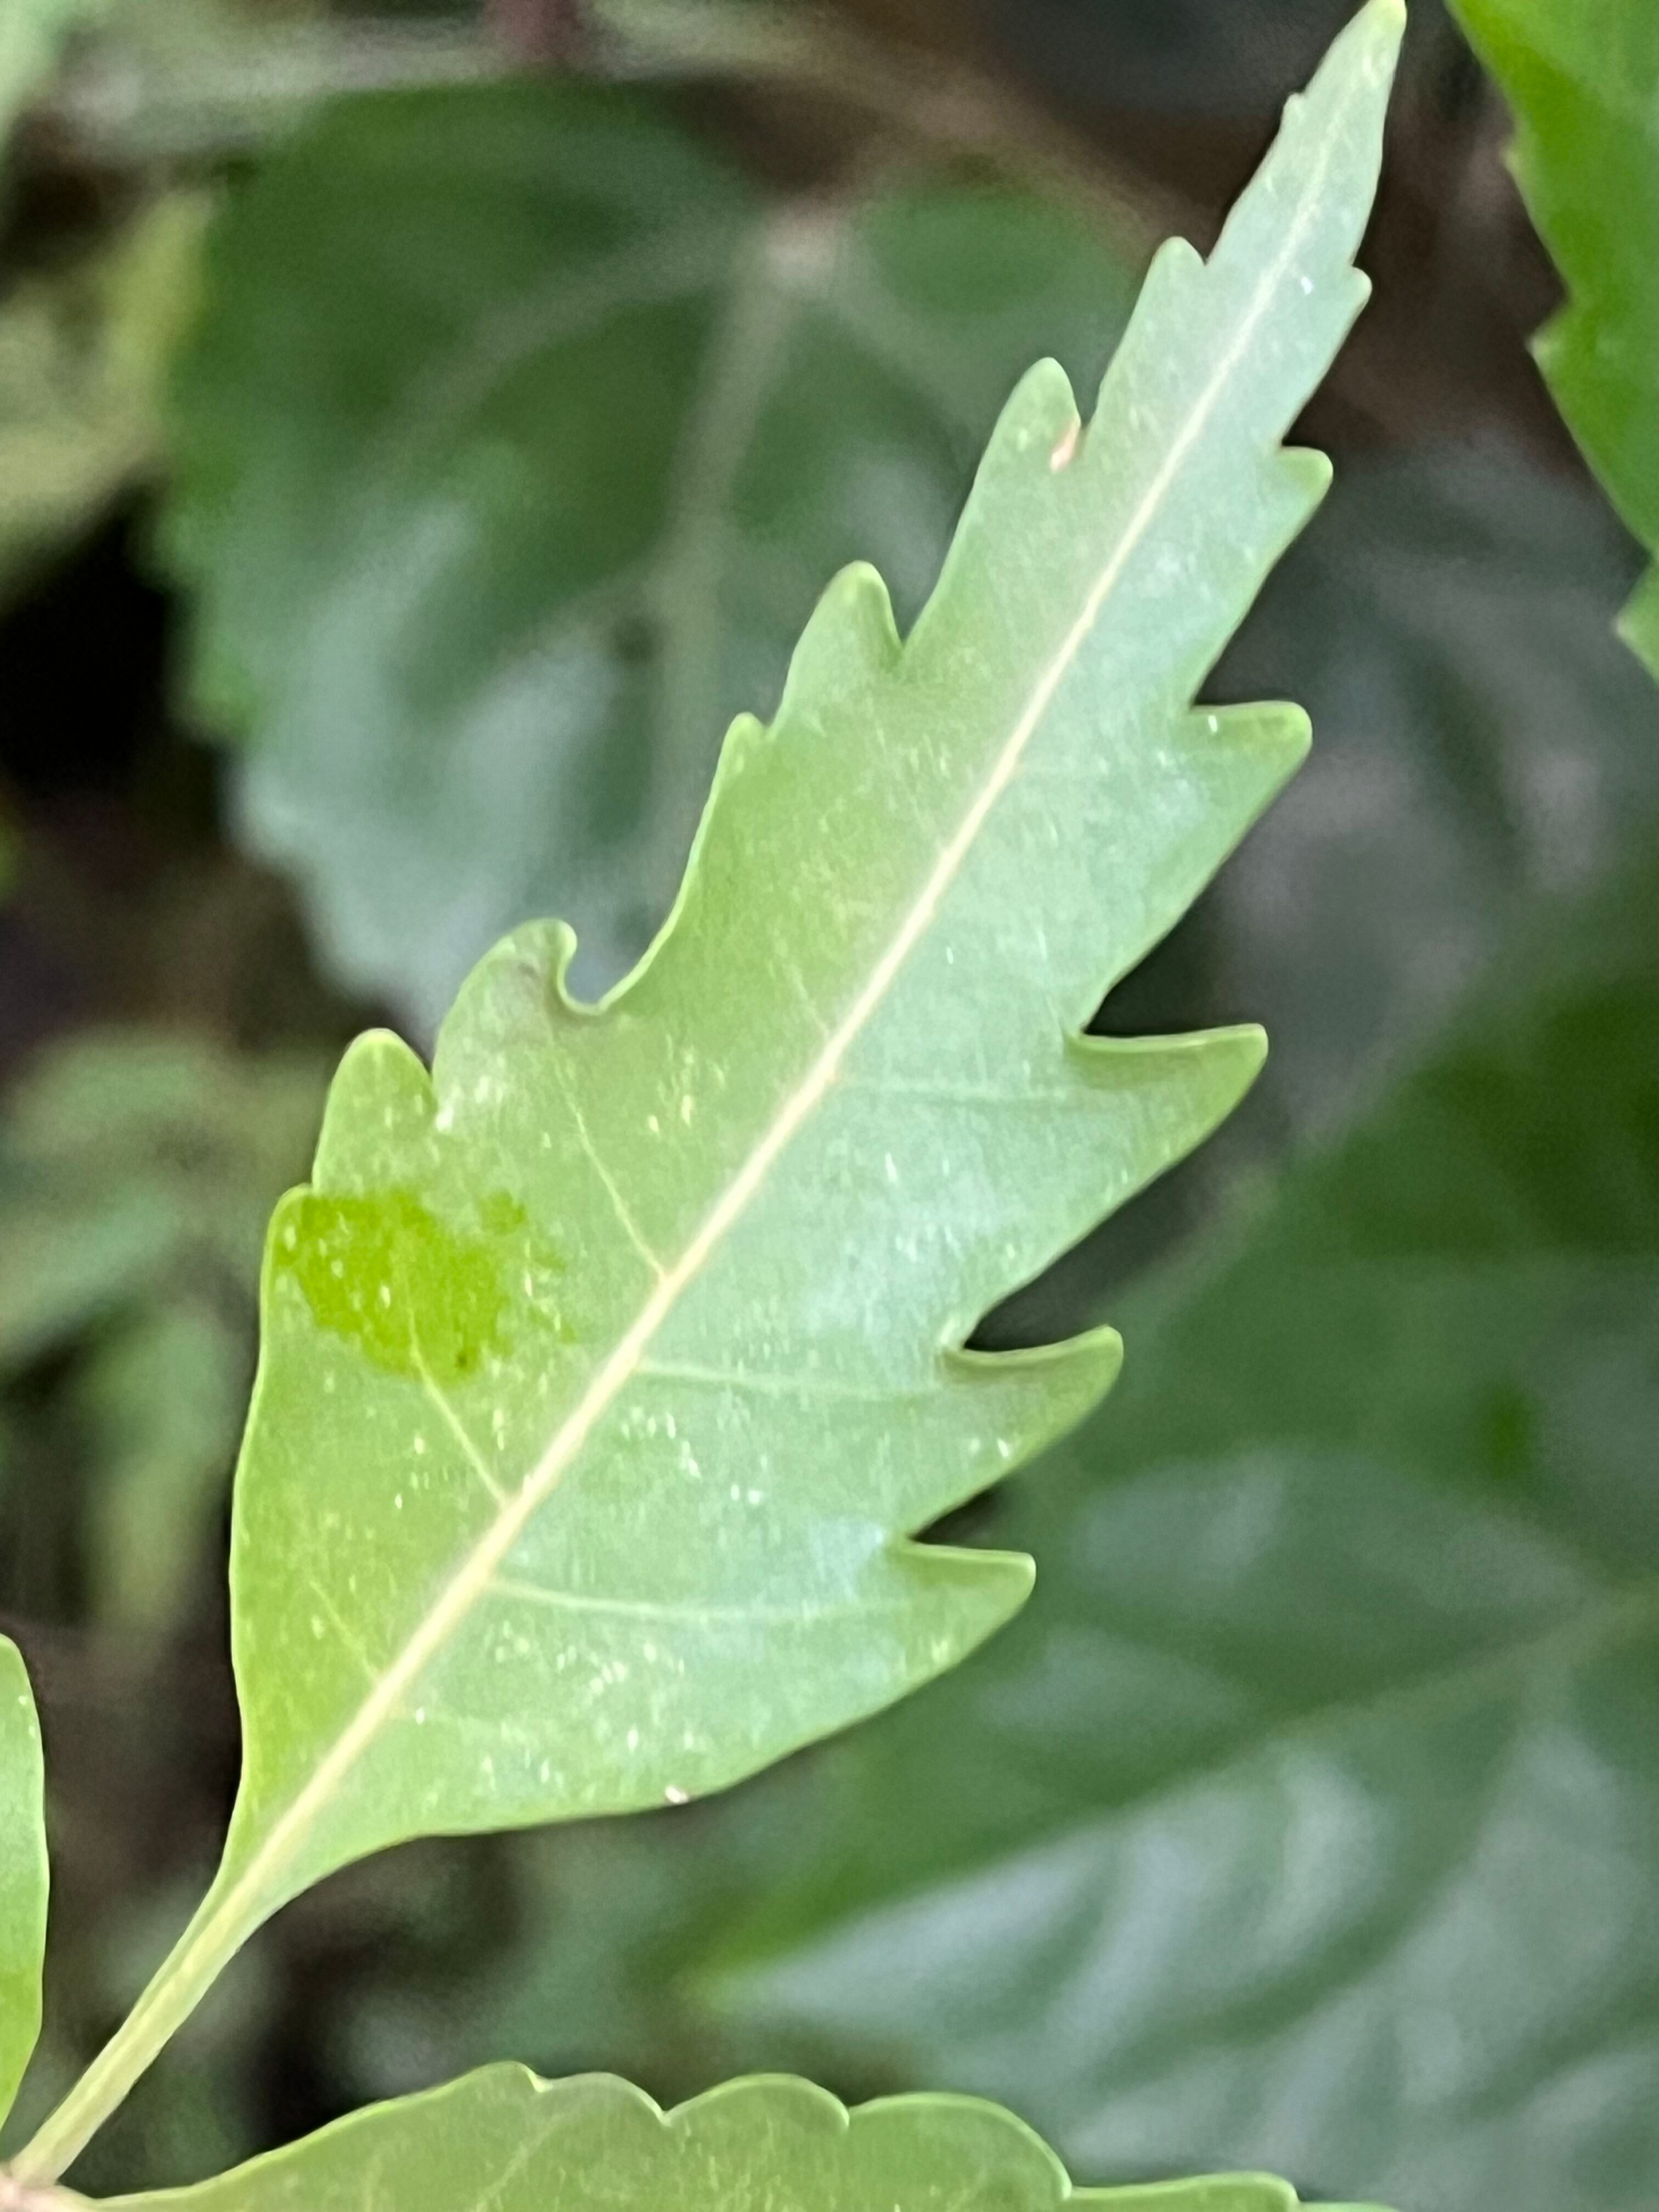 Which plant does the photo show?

neem
